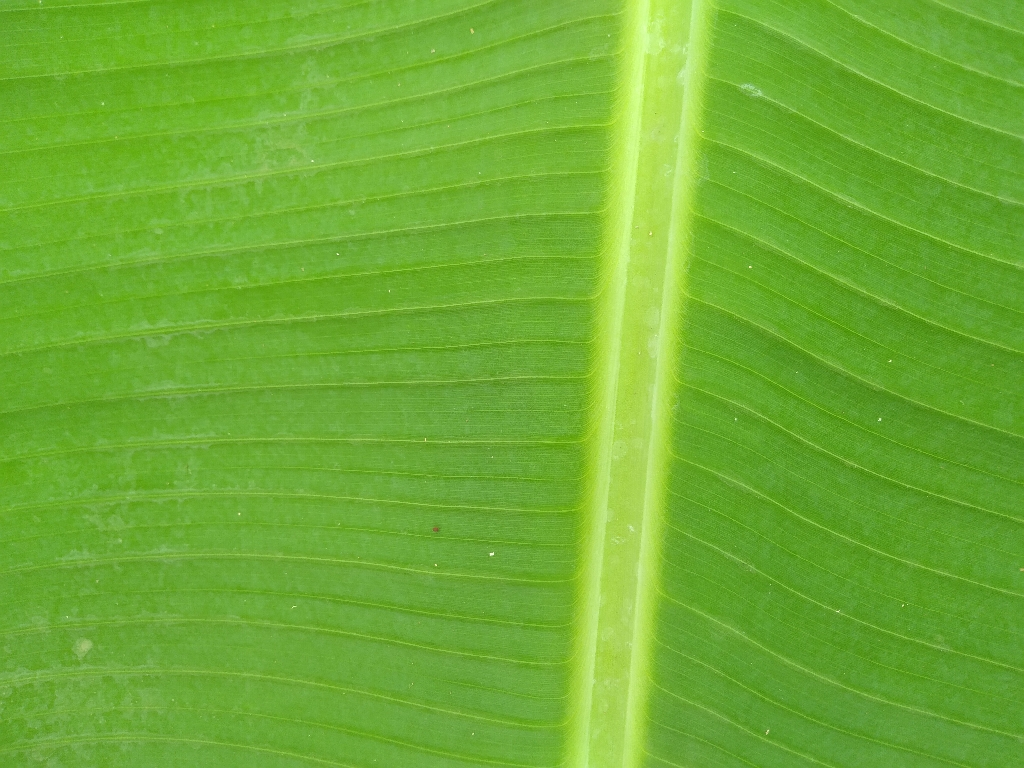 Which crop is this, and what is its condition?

banana, healthy
